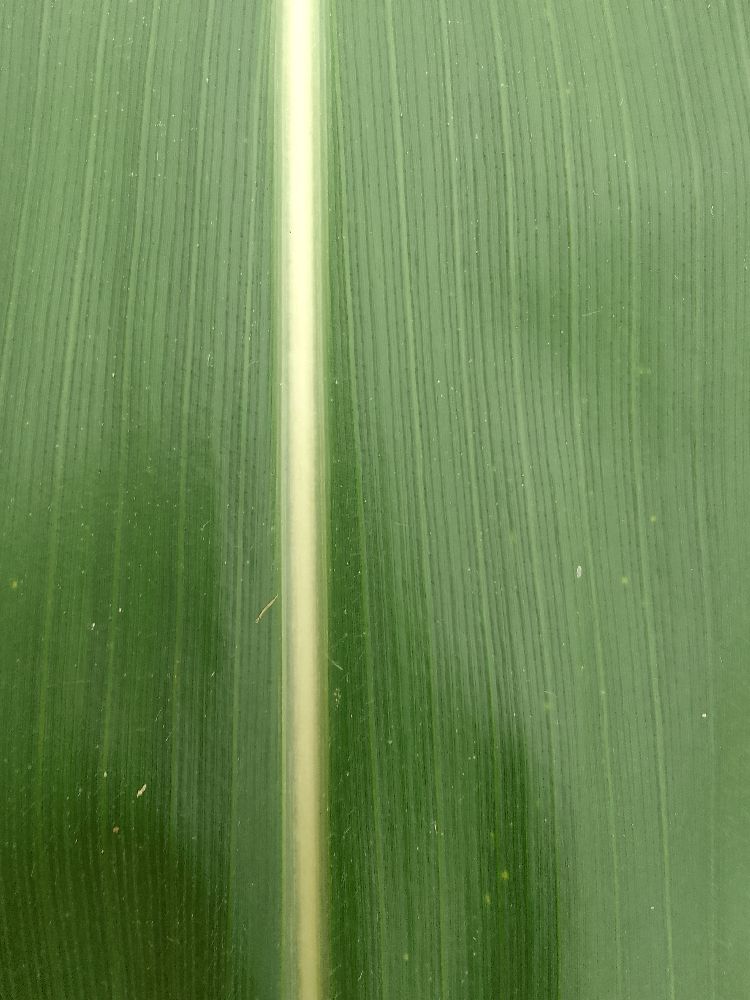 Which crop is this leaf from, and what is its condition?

maize, healthy
